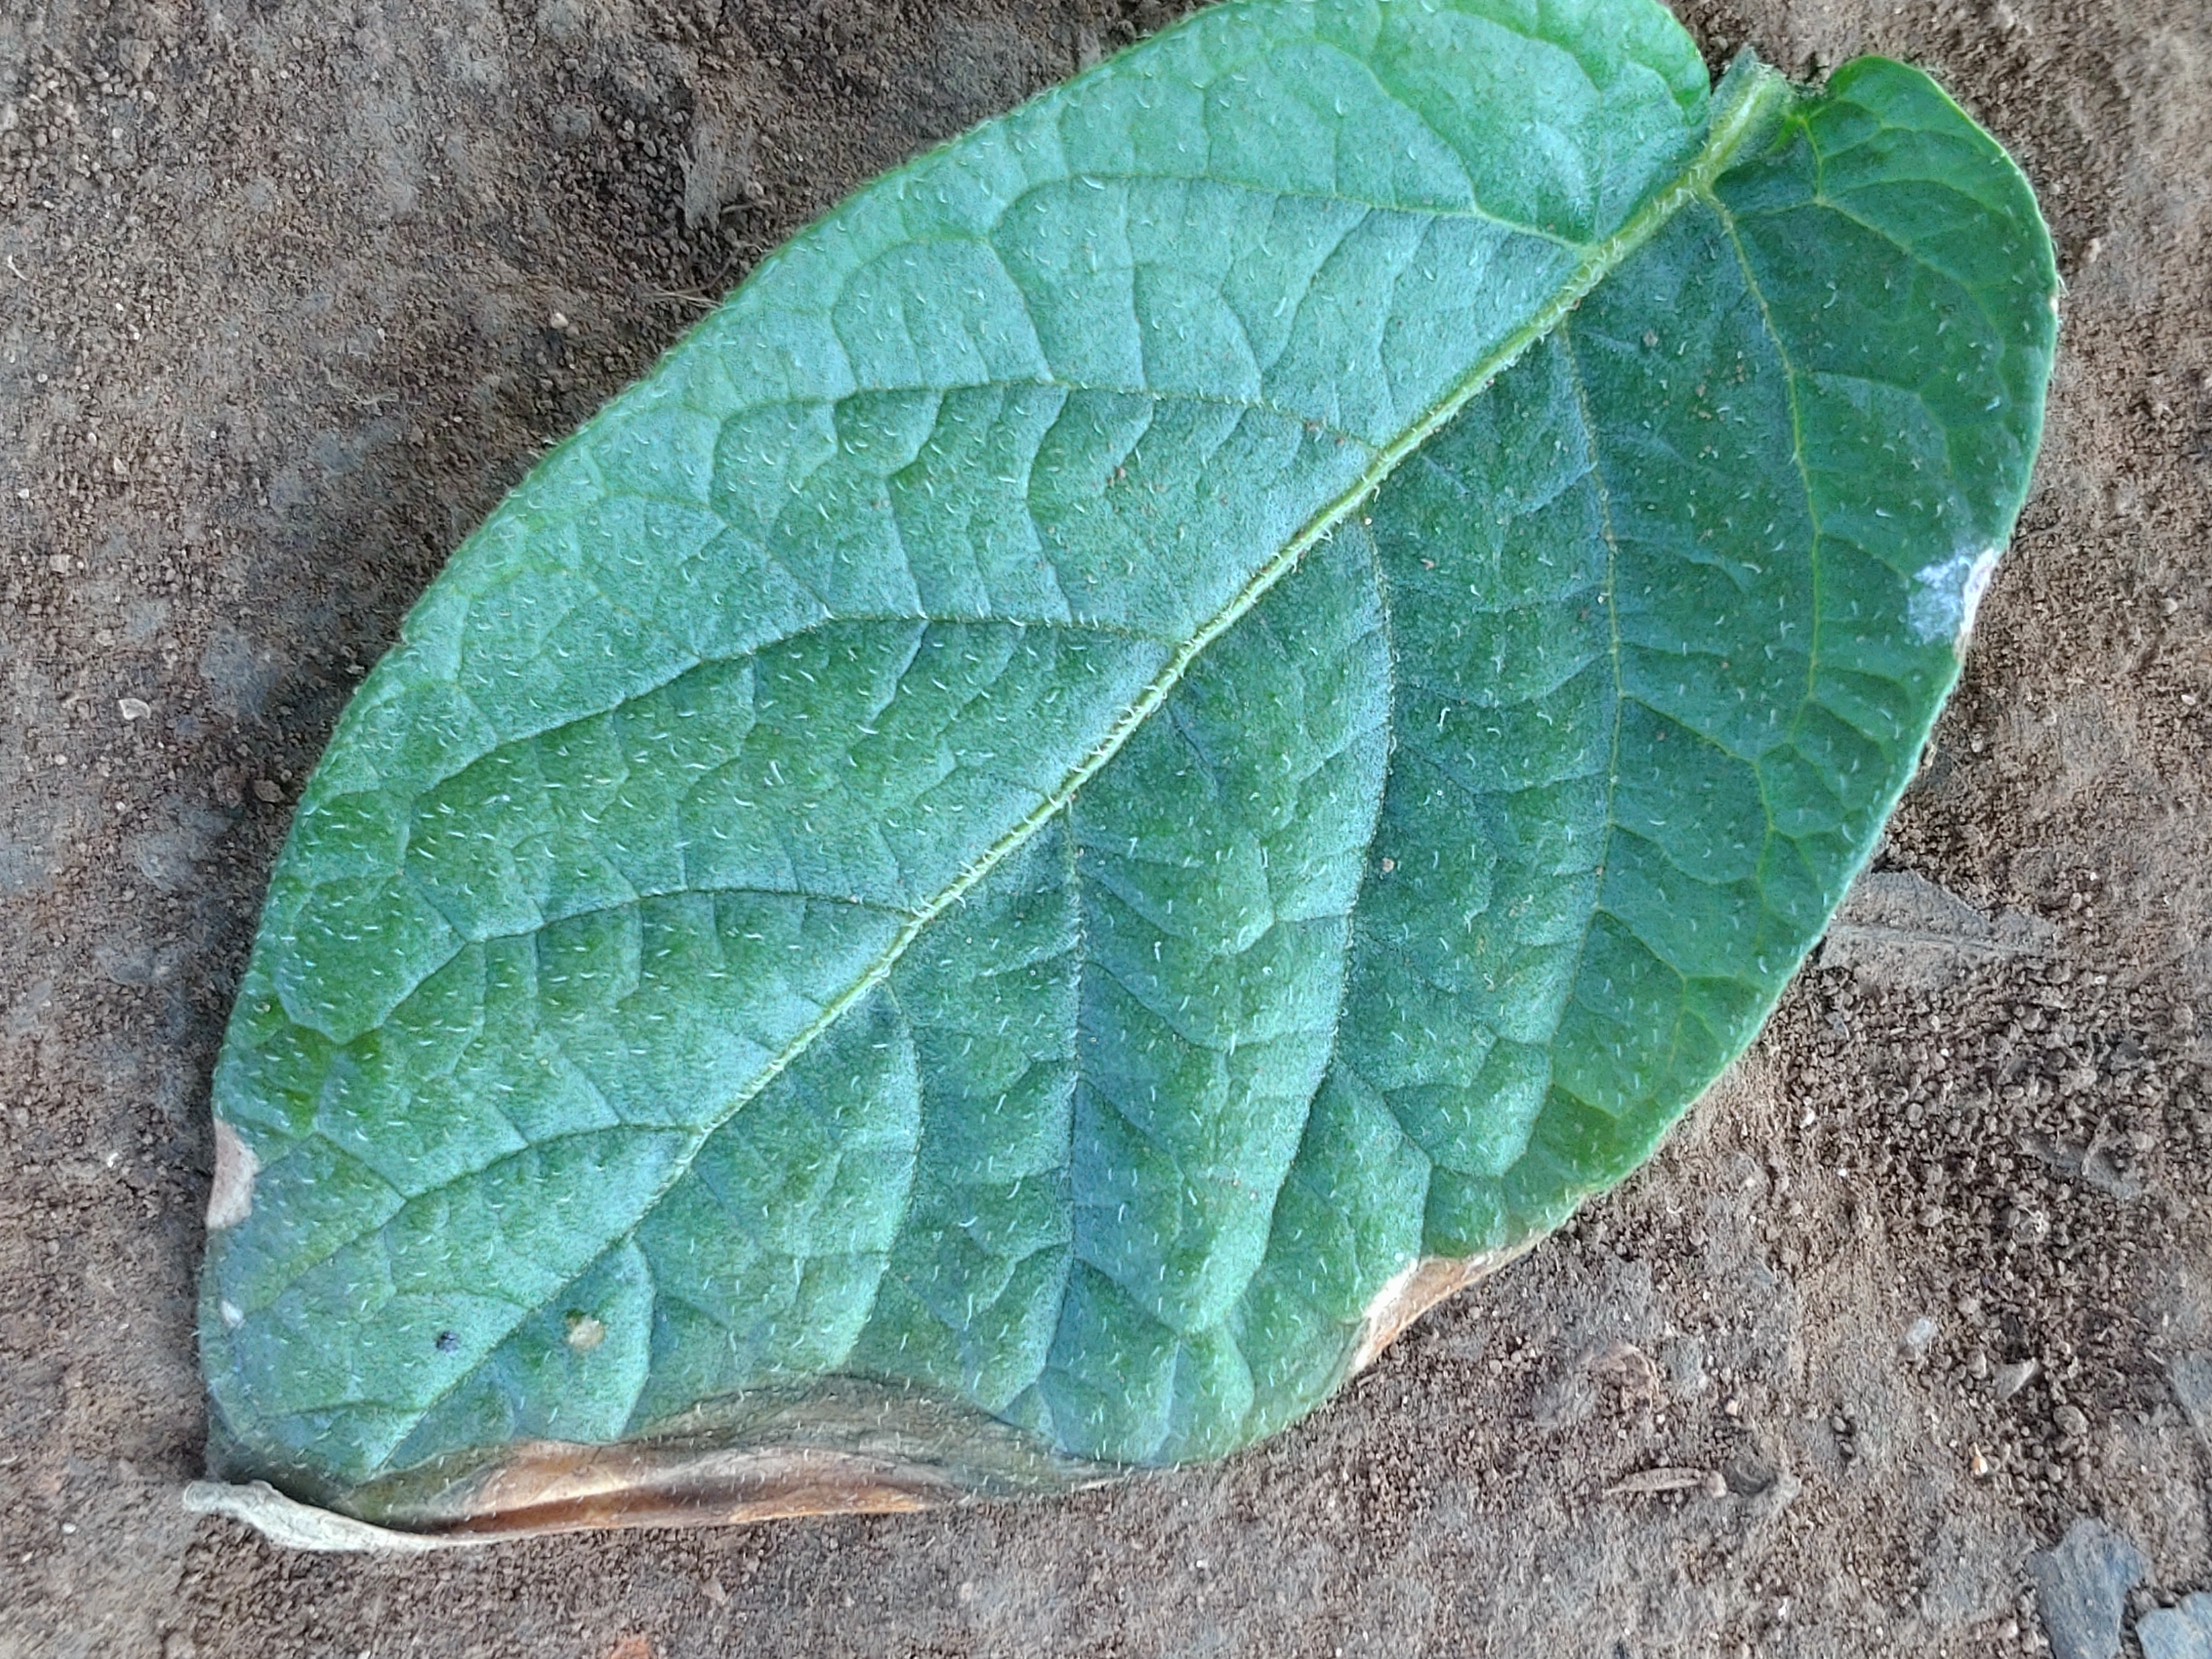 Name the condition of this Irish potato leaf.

early blight
